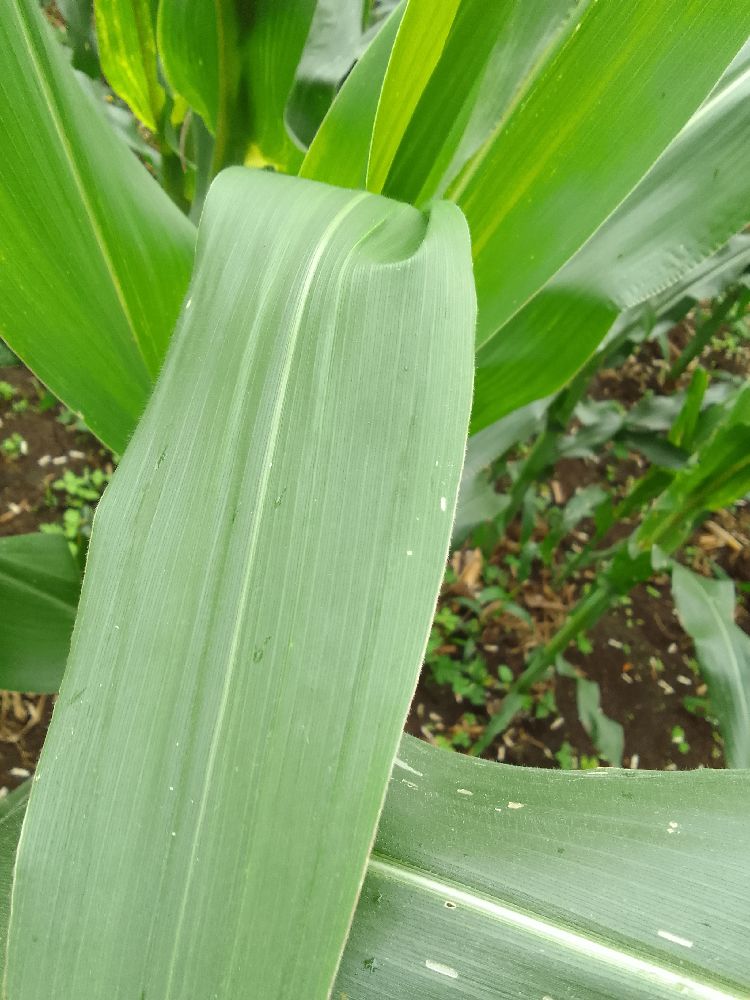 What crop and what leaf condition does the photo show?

maize, healthy
